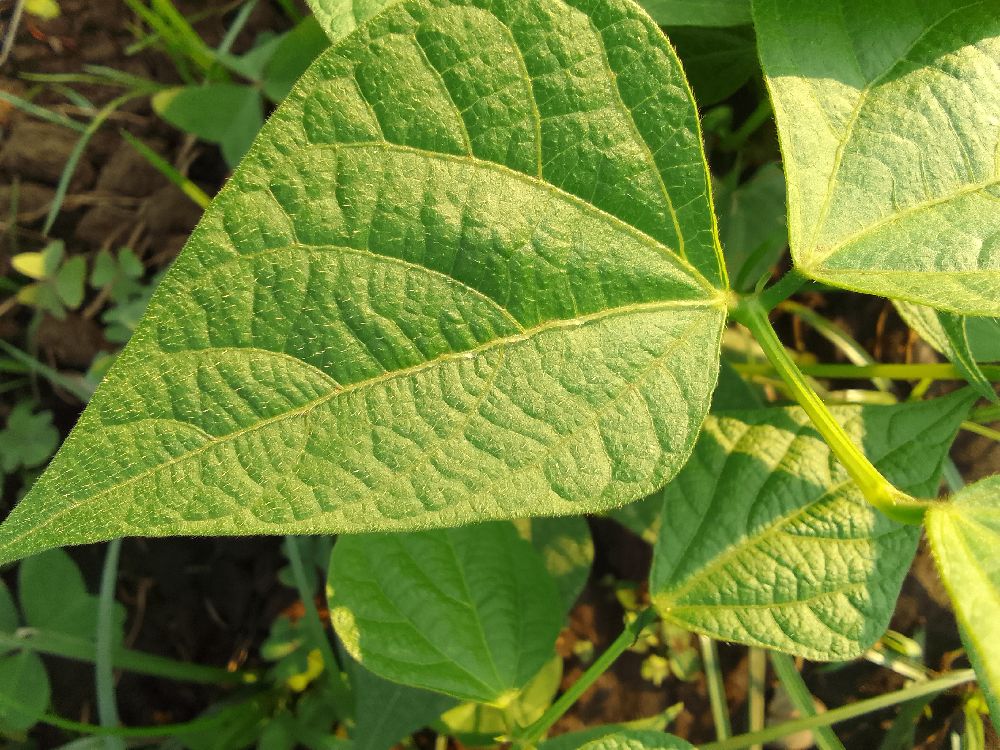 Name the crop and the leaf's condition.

common bean, healthy
